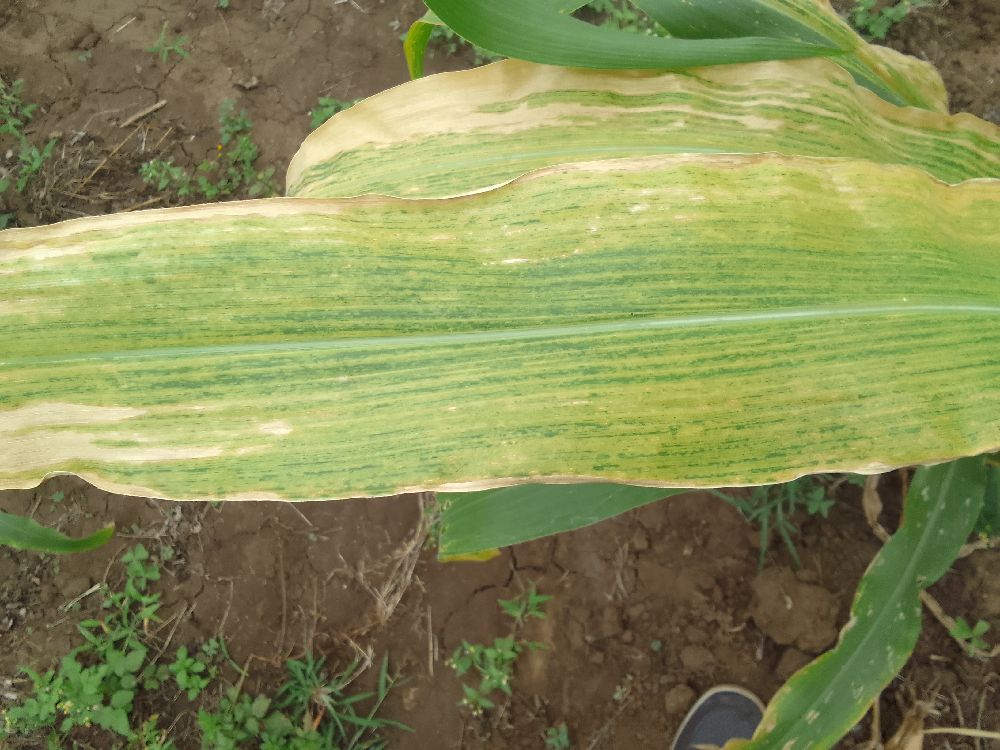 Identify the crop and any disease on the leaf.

maize, maize lethal necrosis
